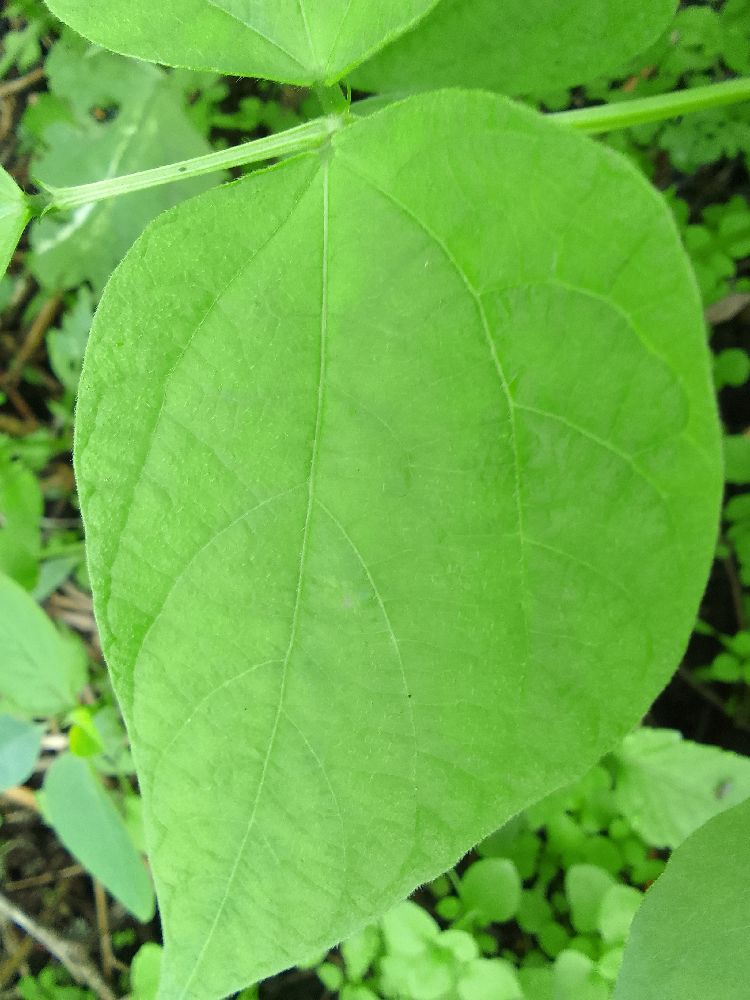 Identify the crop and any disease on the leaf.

common bean, healthy
